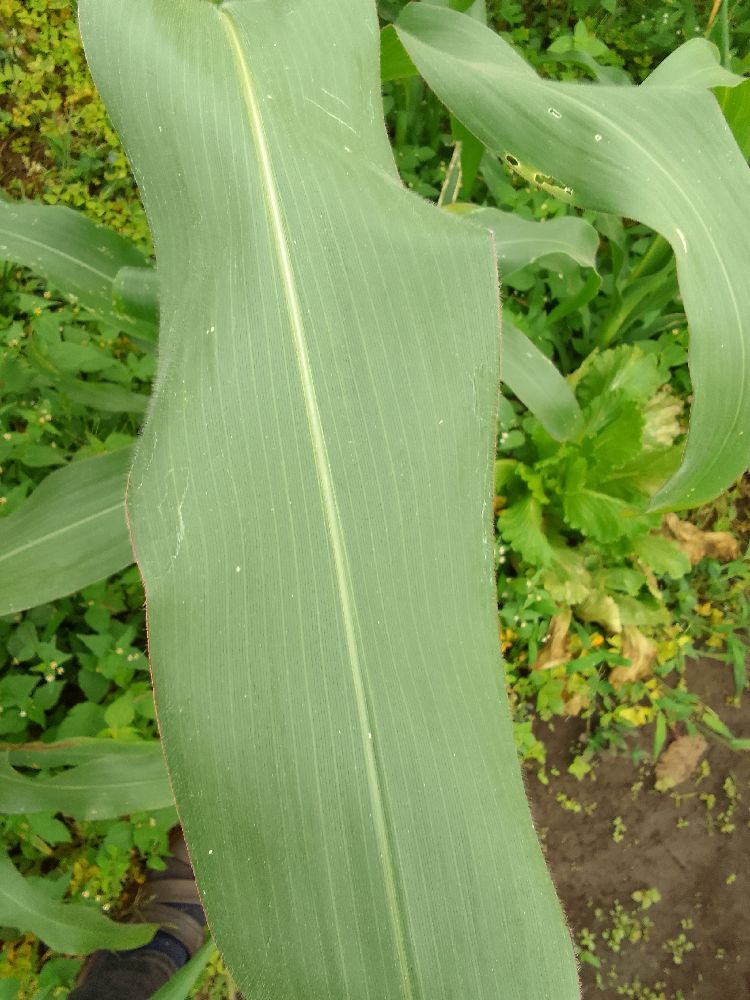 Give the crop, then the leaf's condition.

maize, healthy
